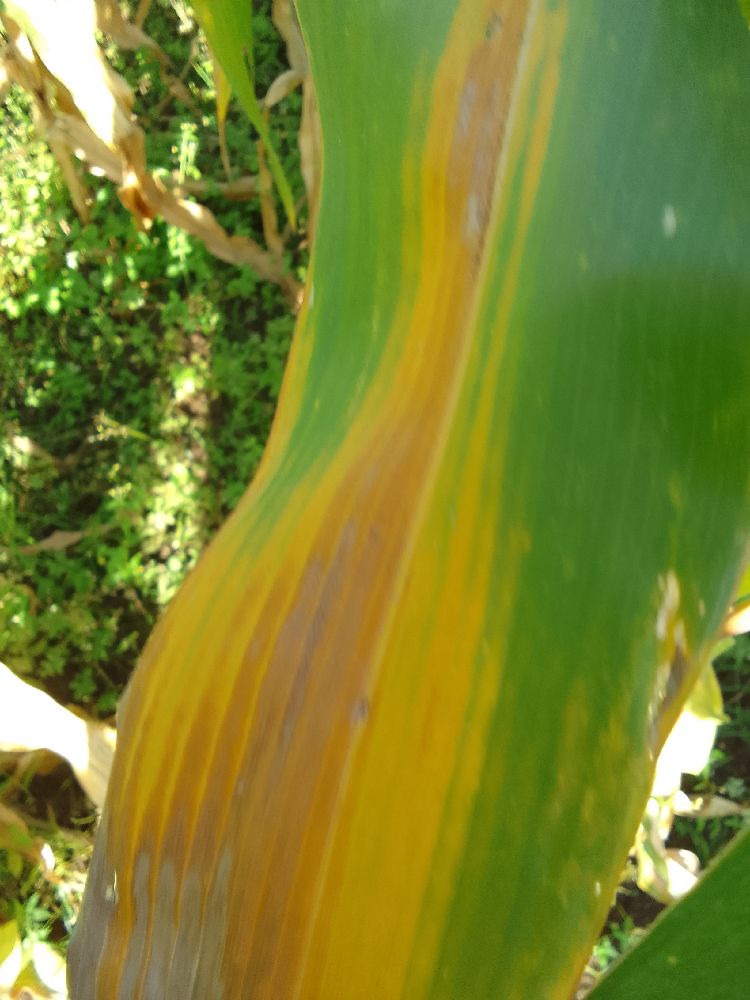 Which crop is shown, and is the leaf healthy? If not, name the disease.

maize, maize lethal necrosis
